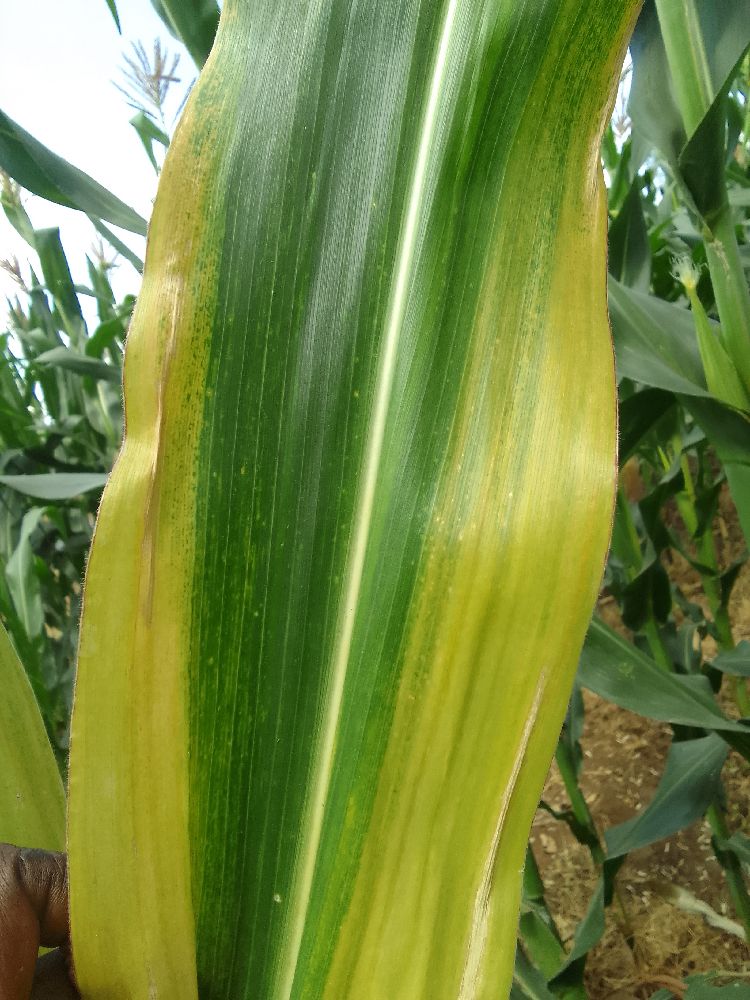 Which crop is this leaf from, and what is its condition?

maize, maize lethal necrosis
